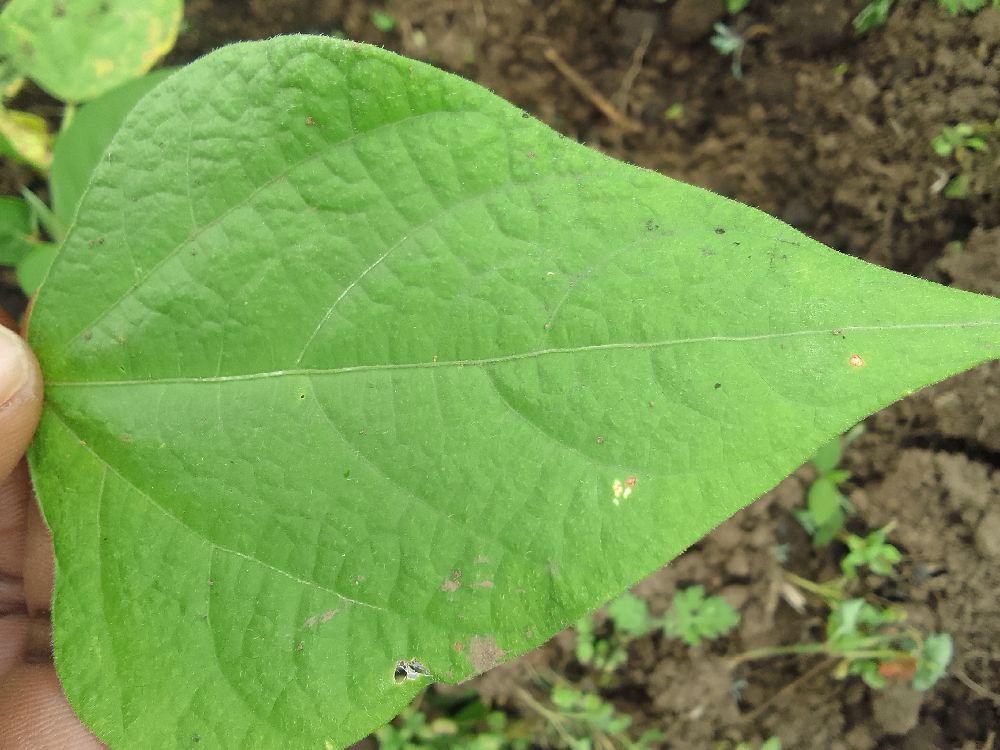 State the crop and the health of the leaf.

common bean, healthy
